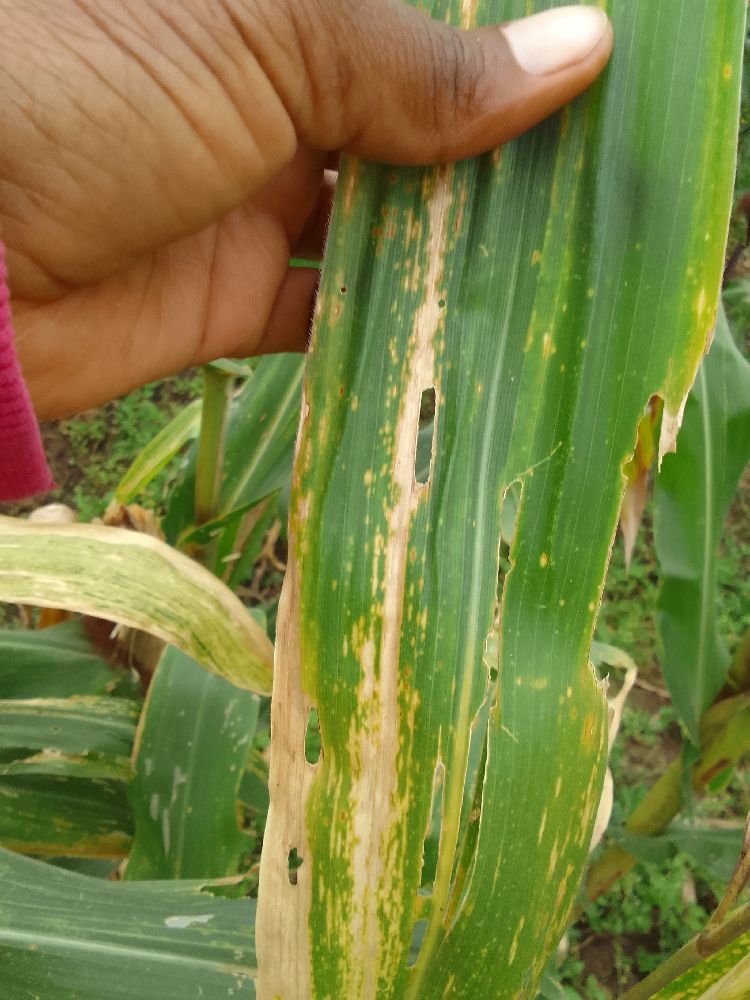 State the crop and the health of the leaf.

maize, maize lethal necrosis
